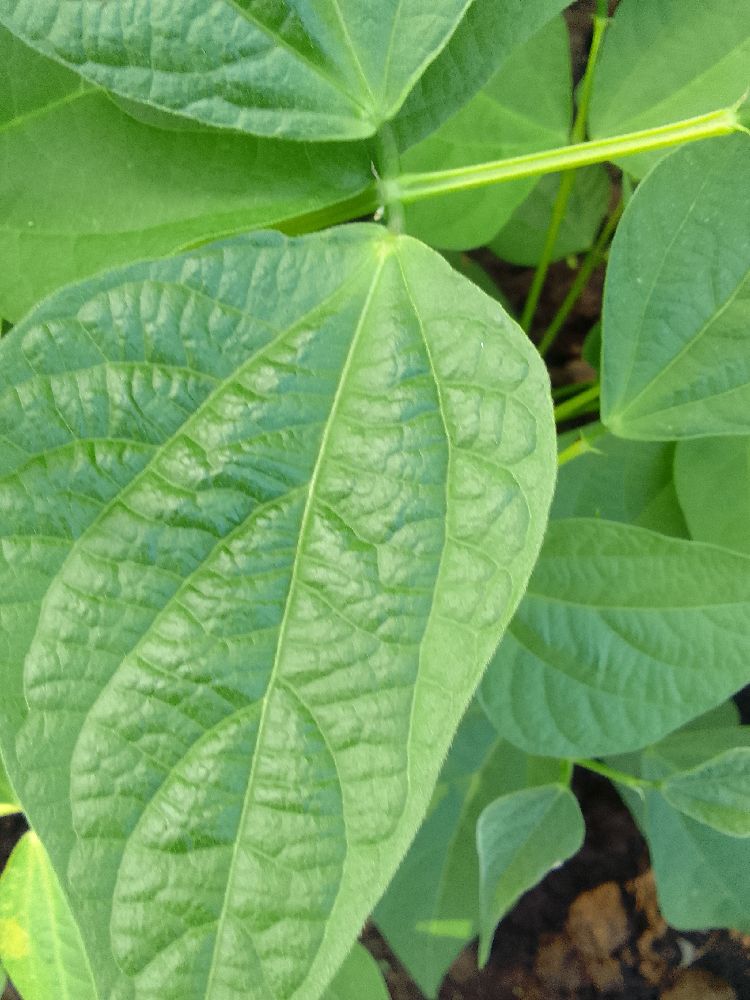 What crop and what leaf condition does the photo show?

common bean, healthy
